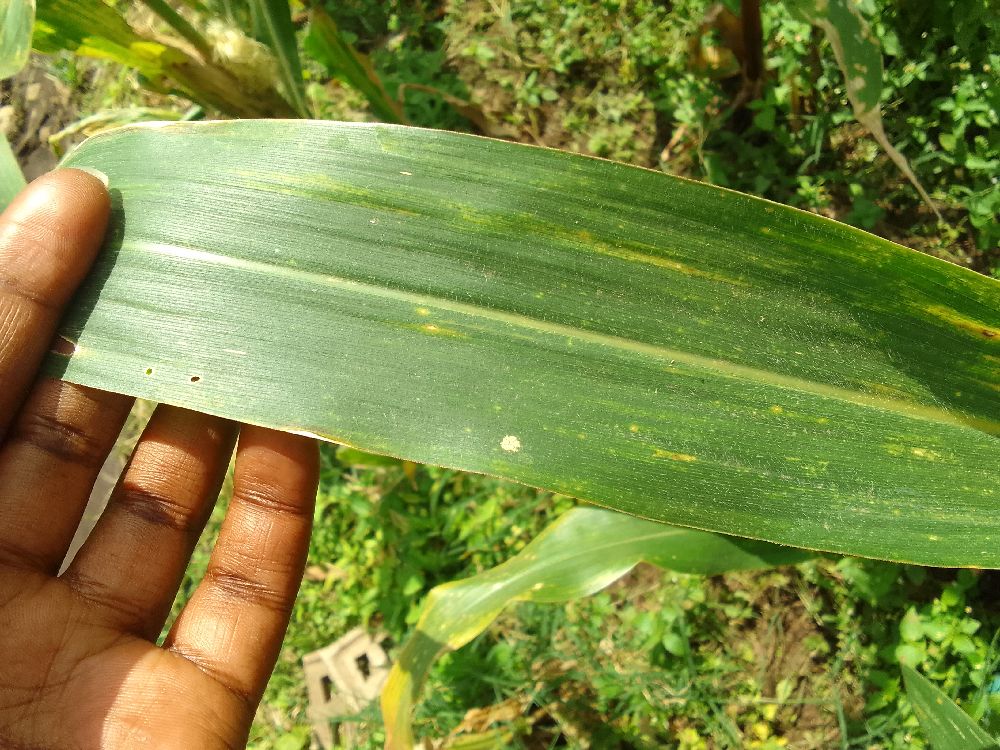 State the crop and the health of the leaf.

maize, maize lethal necrosis
